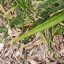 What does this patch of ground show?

grass
